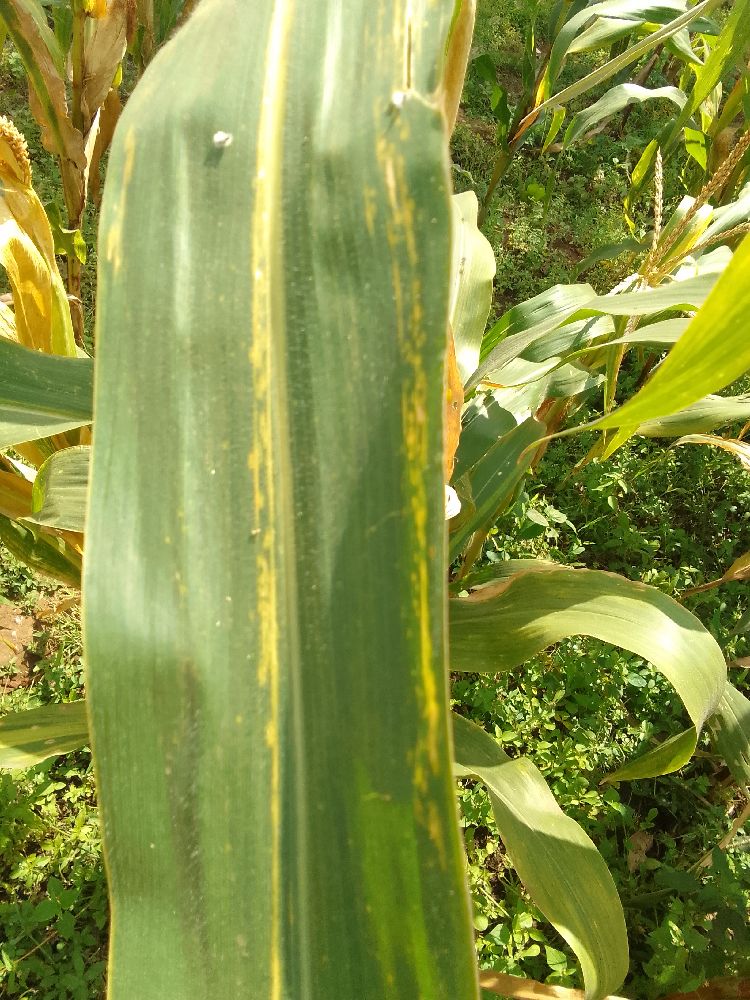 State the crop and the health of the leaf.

maize, maize lethal necrosis
